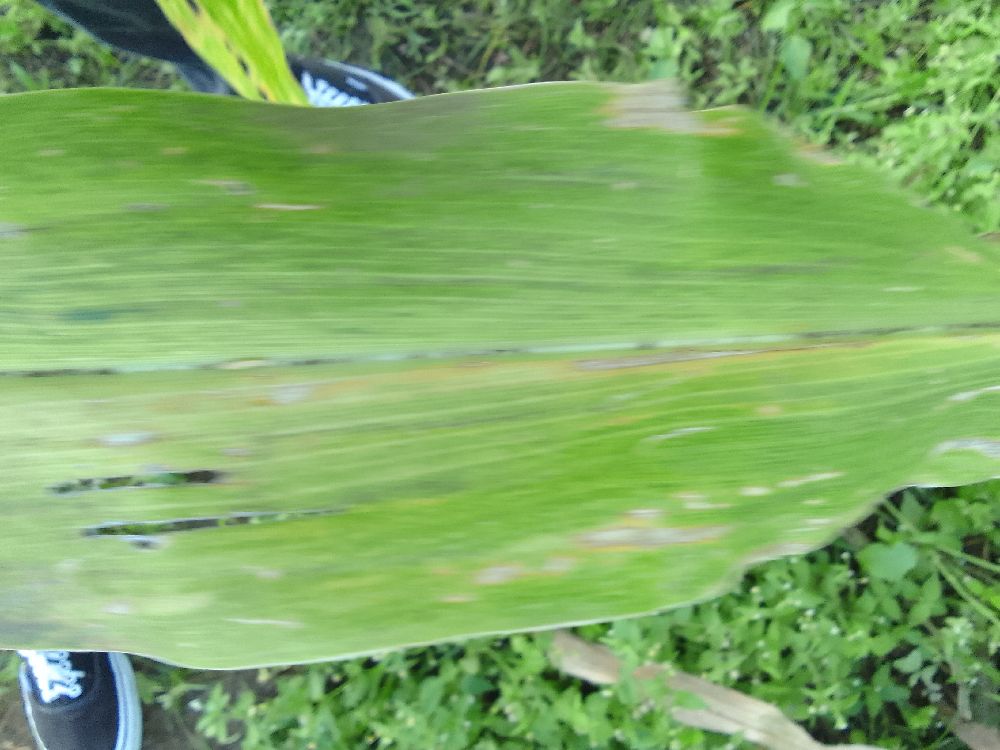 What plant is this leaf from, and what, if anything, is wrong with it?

maize, maize lethal necrosis
